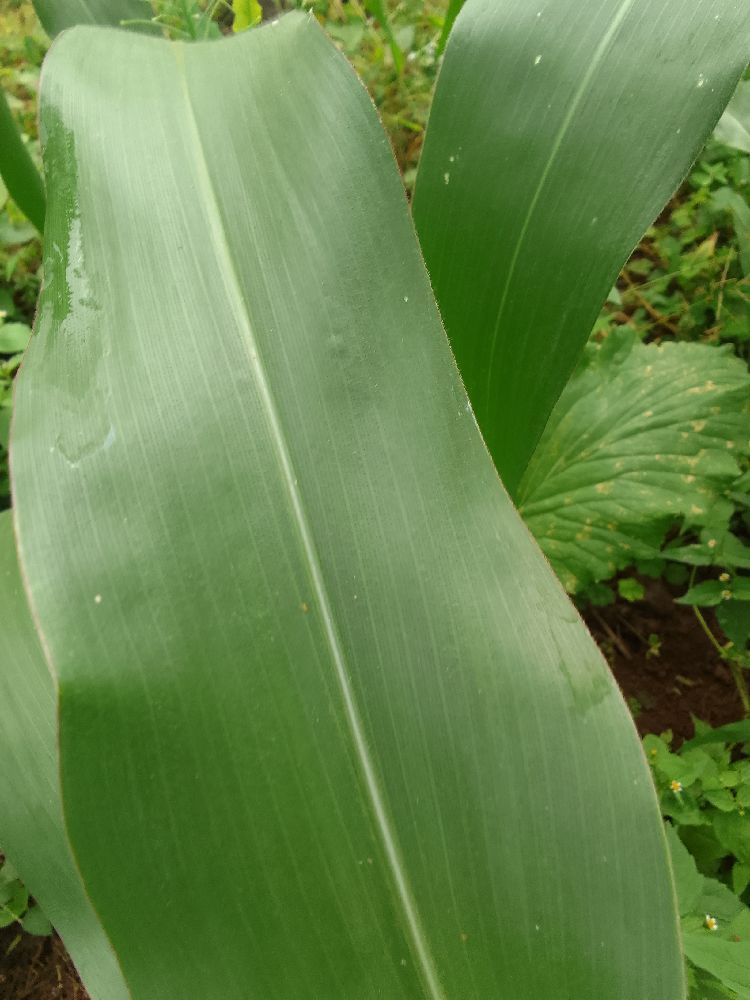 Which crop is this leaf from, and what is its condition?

maize, healthy
